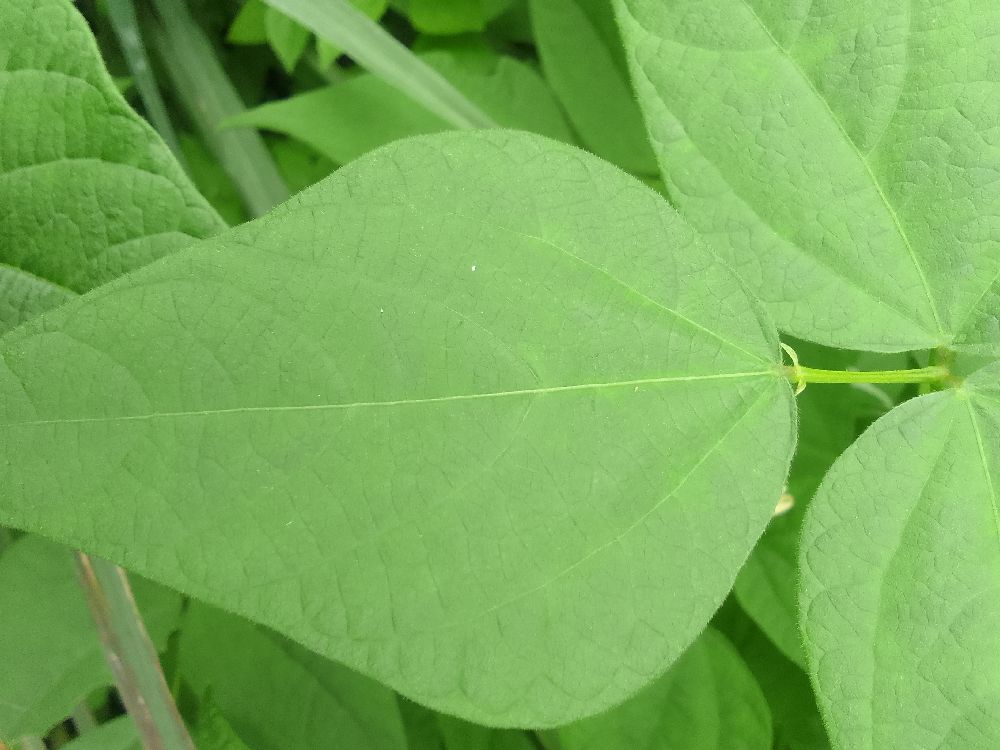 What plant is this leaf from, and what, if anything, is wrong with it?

common bean, healthy
